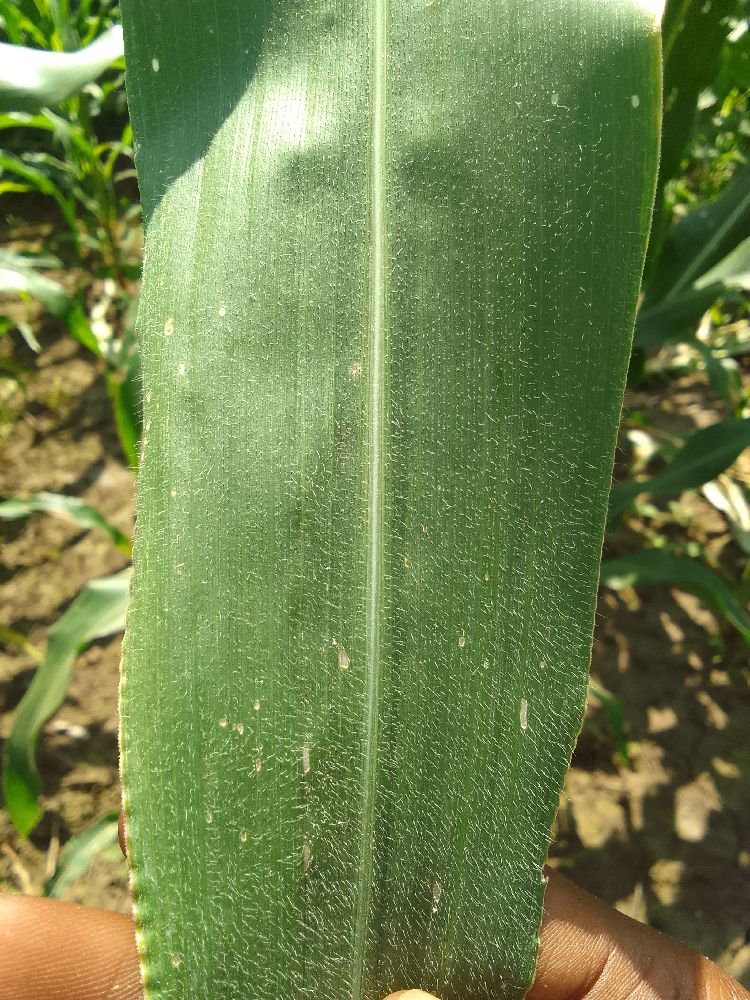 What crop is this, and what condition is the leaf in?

maize, healthy
